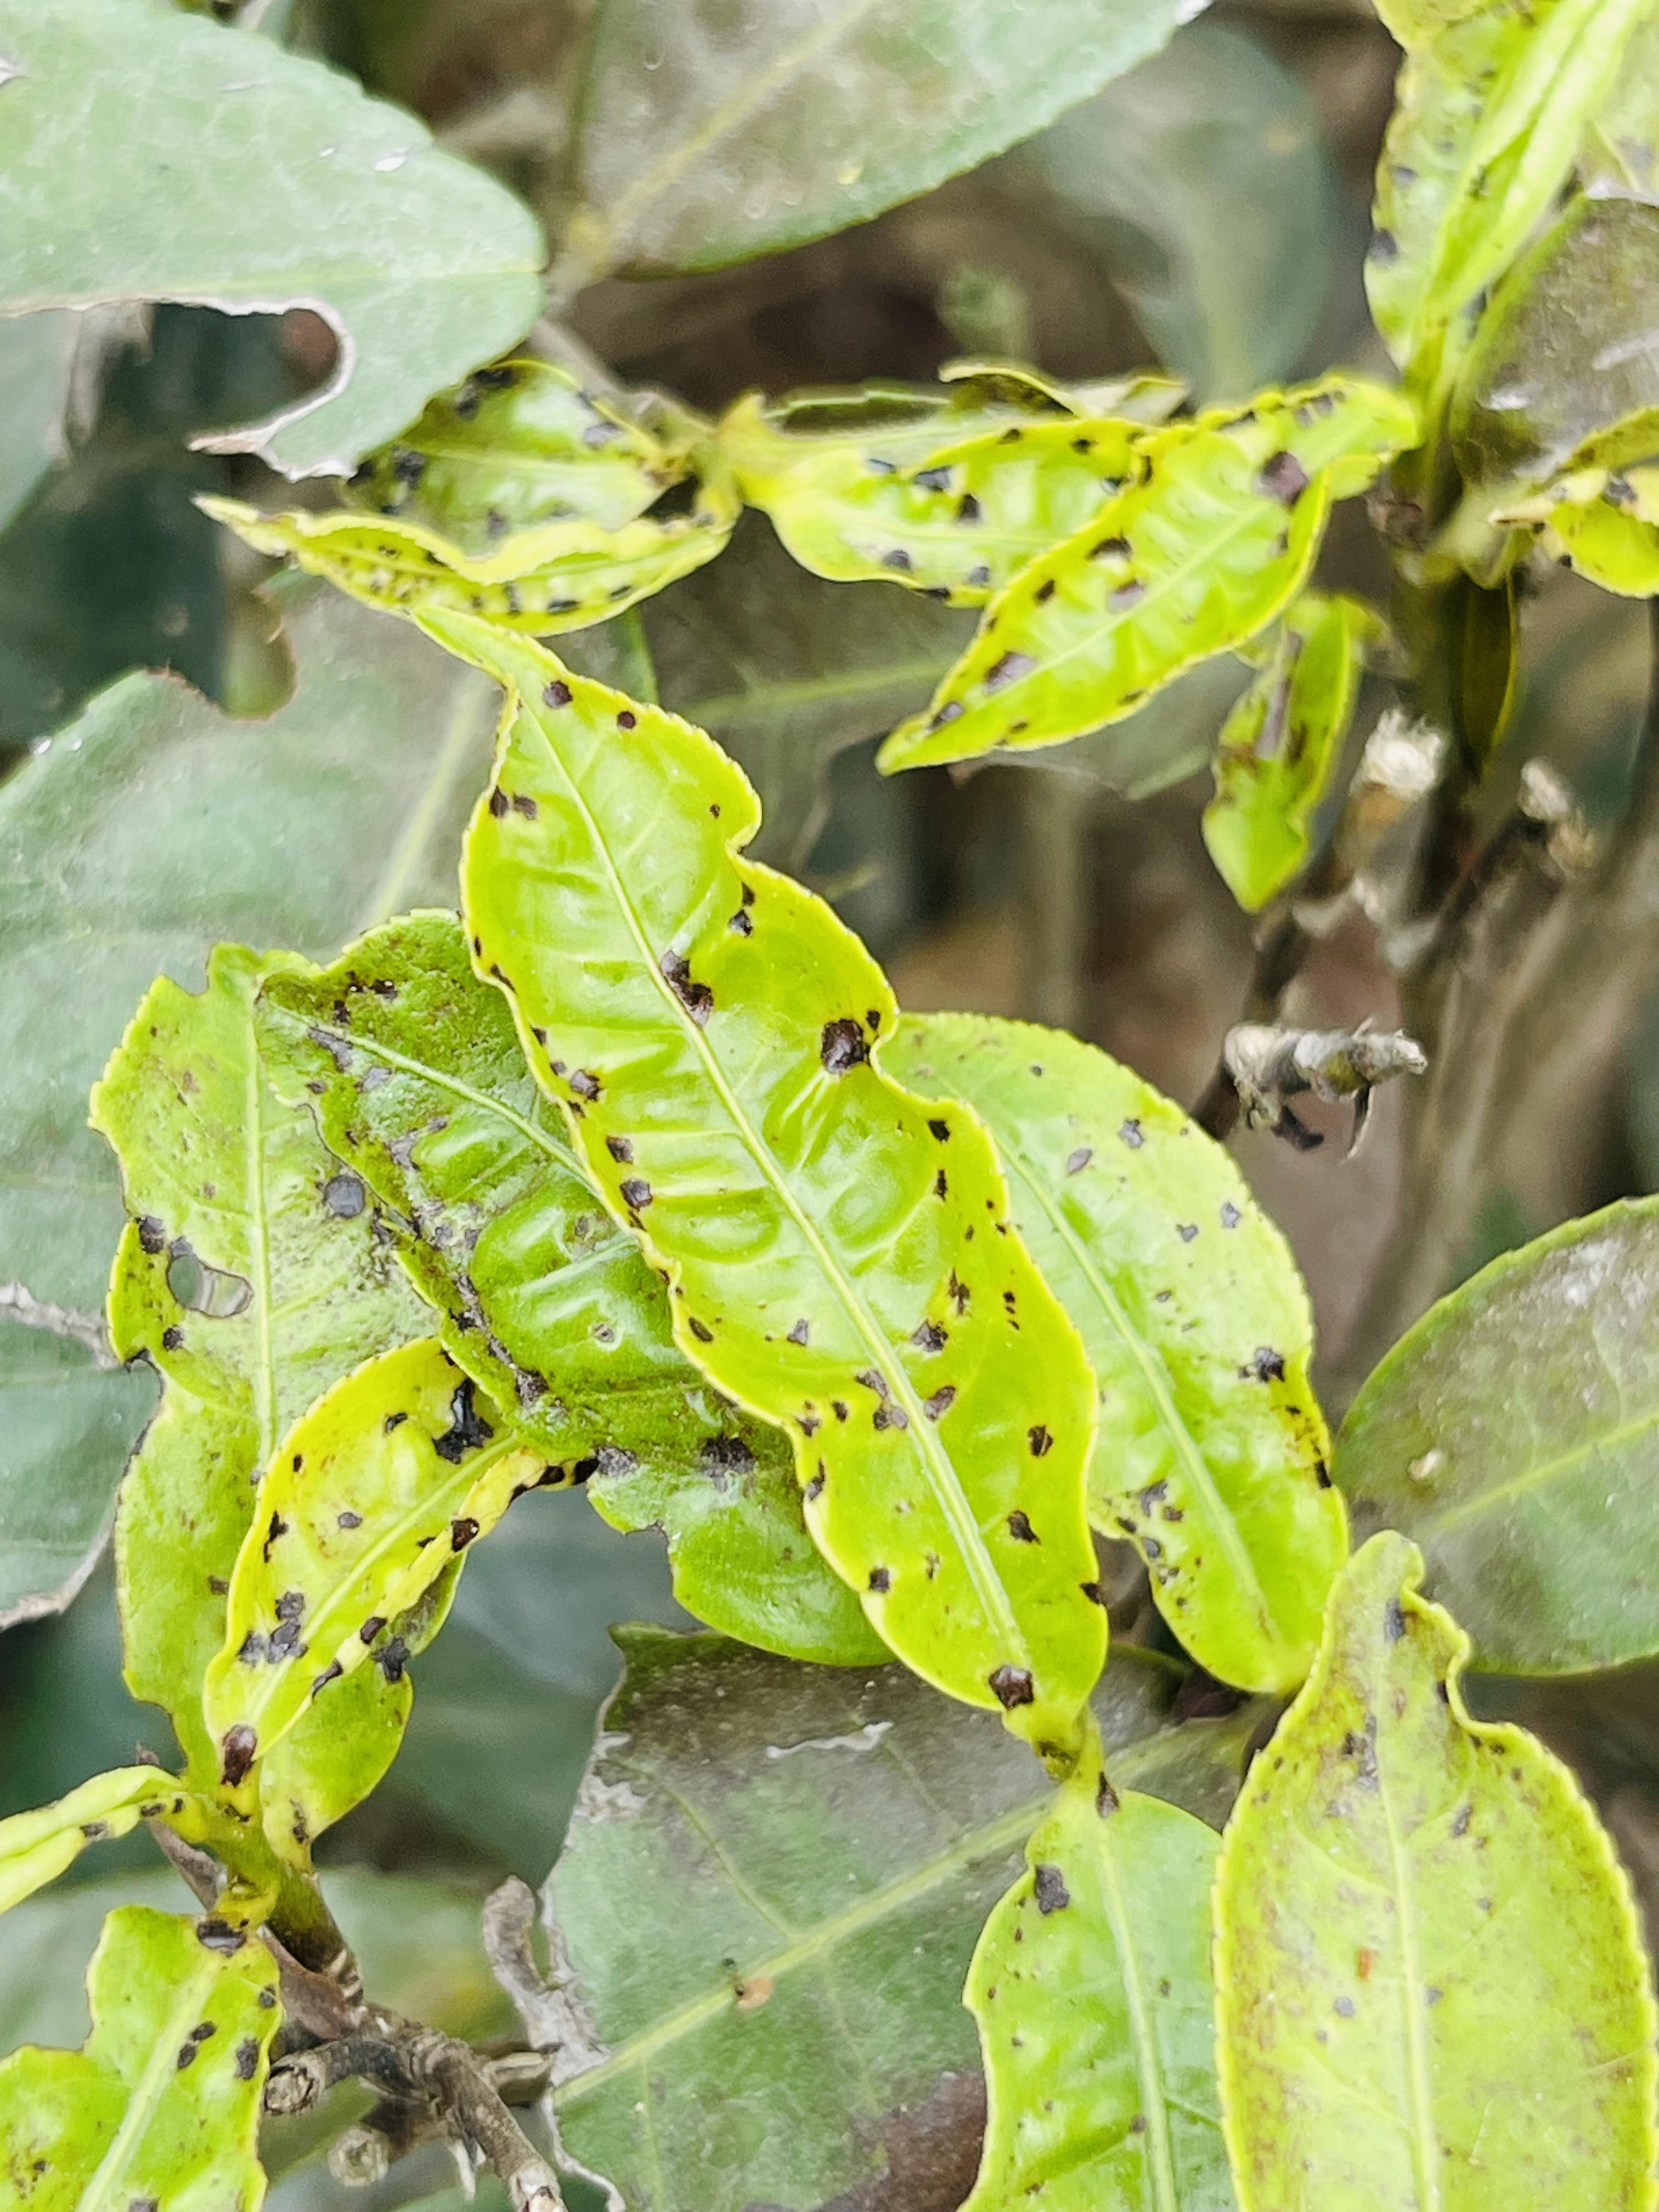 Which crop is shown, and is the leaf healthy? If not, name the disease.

tea, helopeltis
